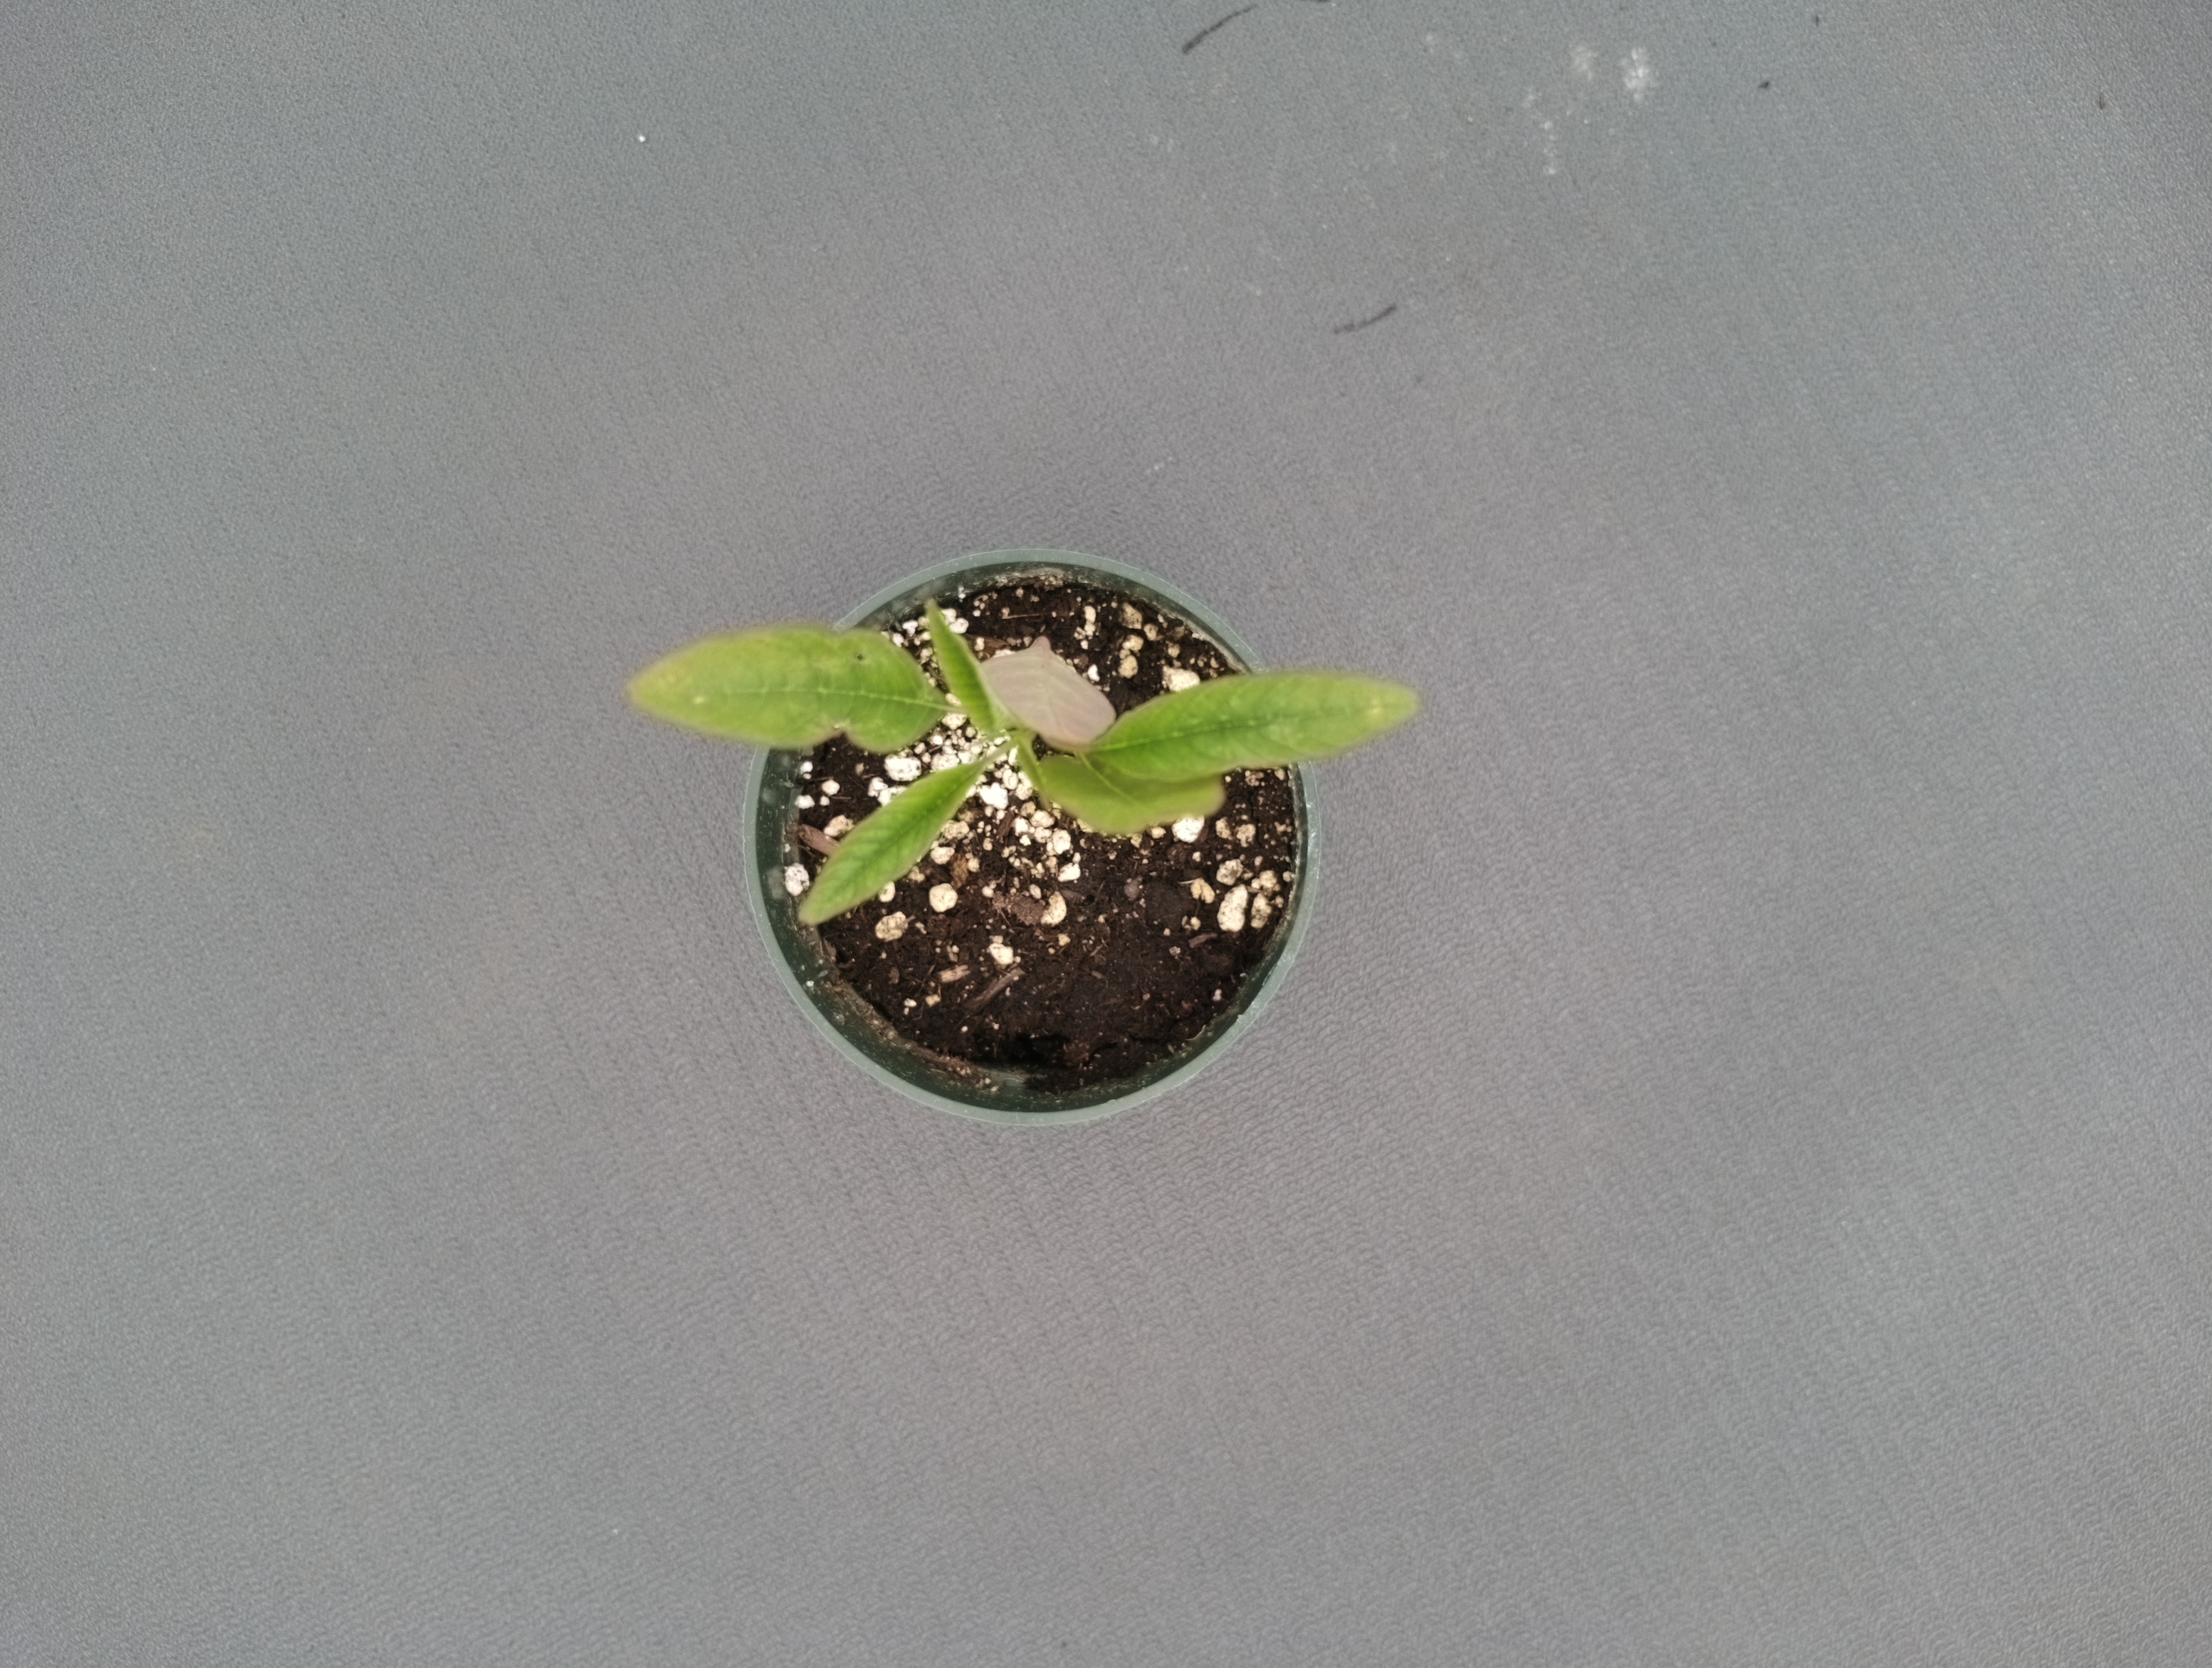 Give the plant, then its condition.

waterhemp, chlorosis only
